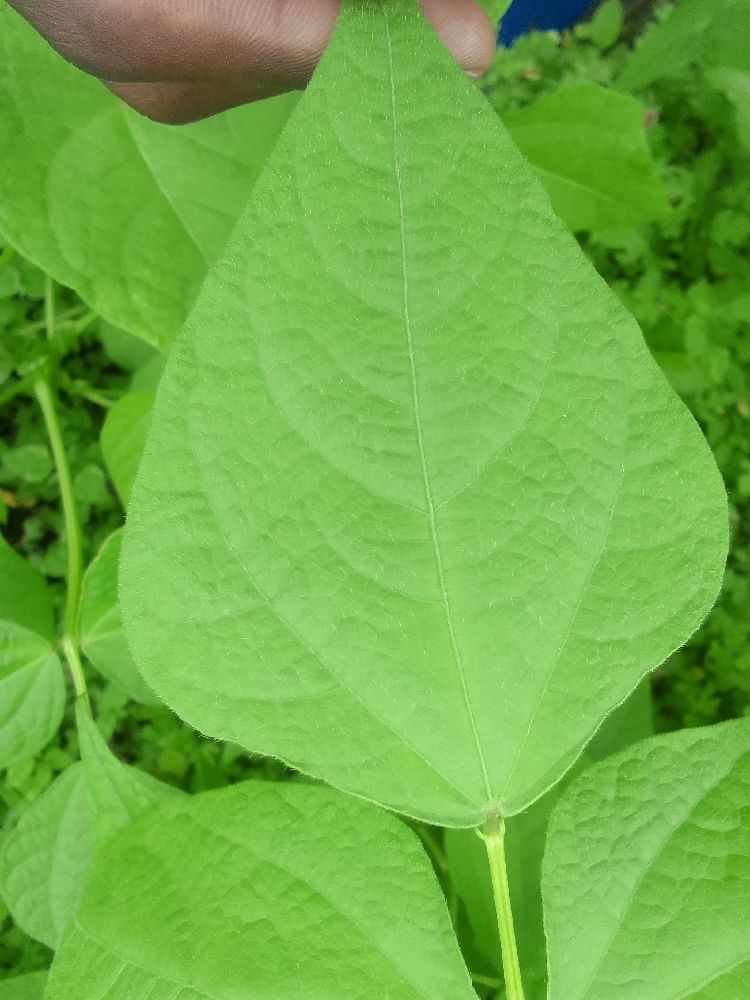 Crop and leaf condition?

common bean, healthy
